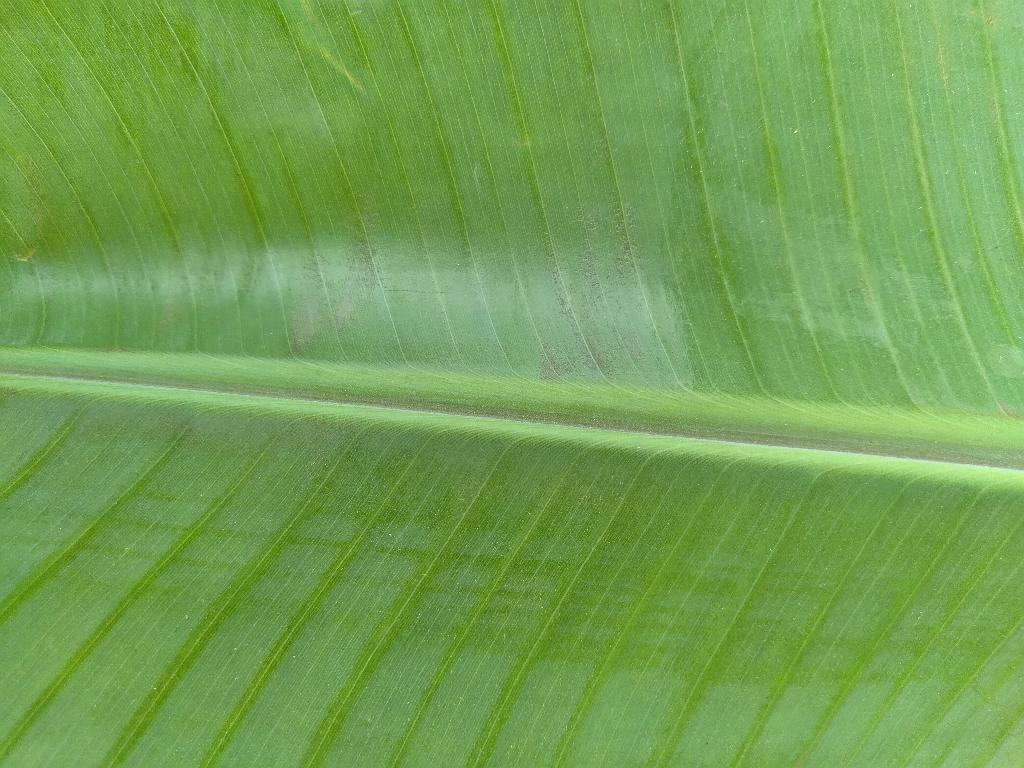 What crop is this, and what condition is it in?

banana, healthy
